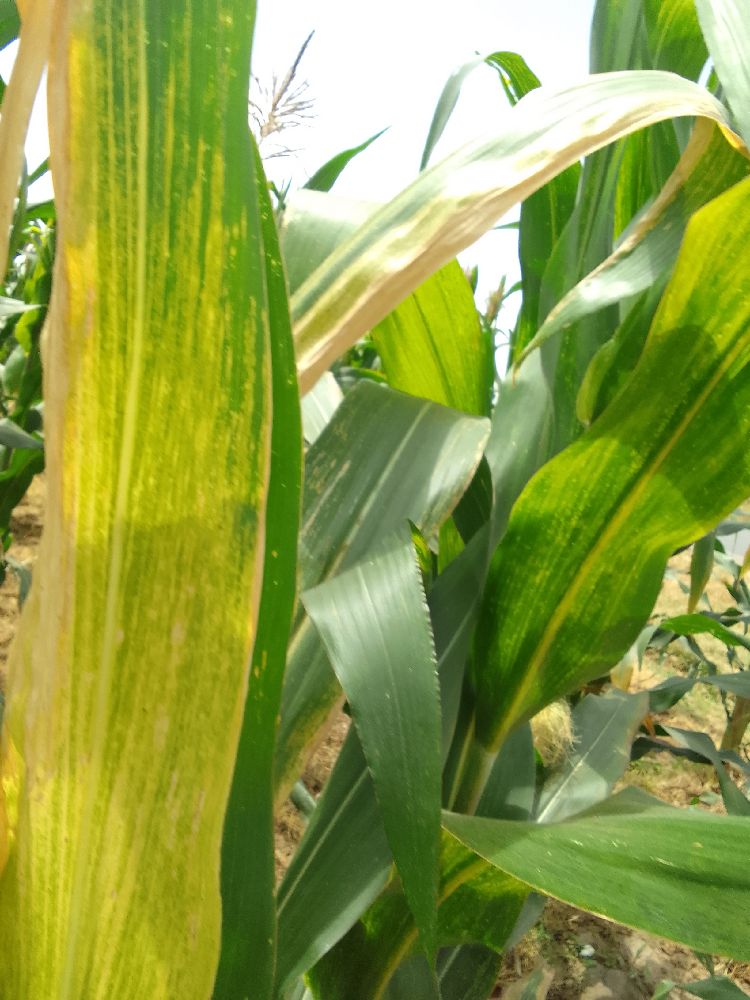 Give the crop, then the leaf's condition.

maize, maize lethal necrosis
